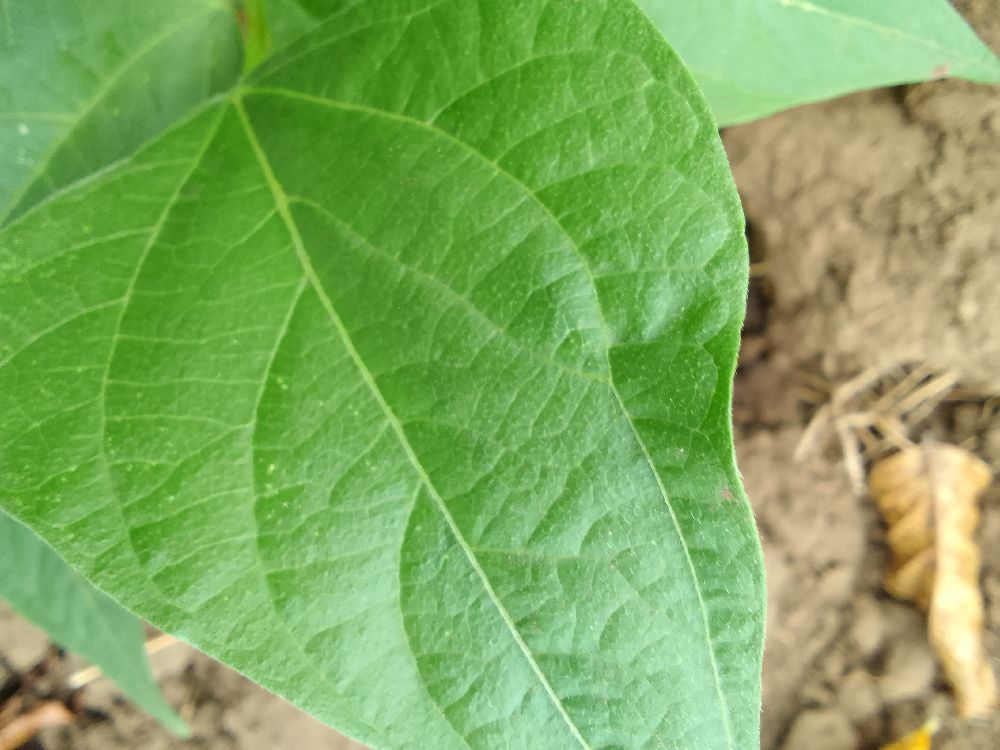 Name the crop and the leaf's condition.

common bean, healthy
